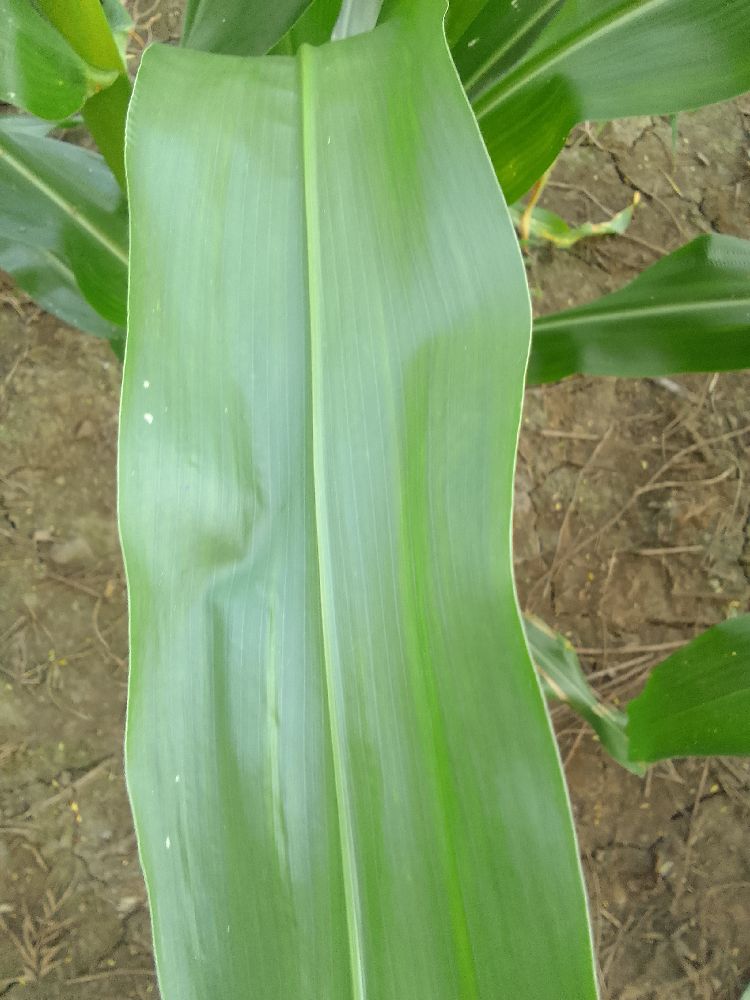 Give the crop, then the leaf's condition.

maize, healthy
